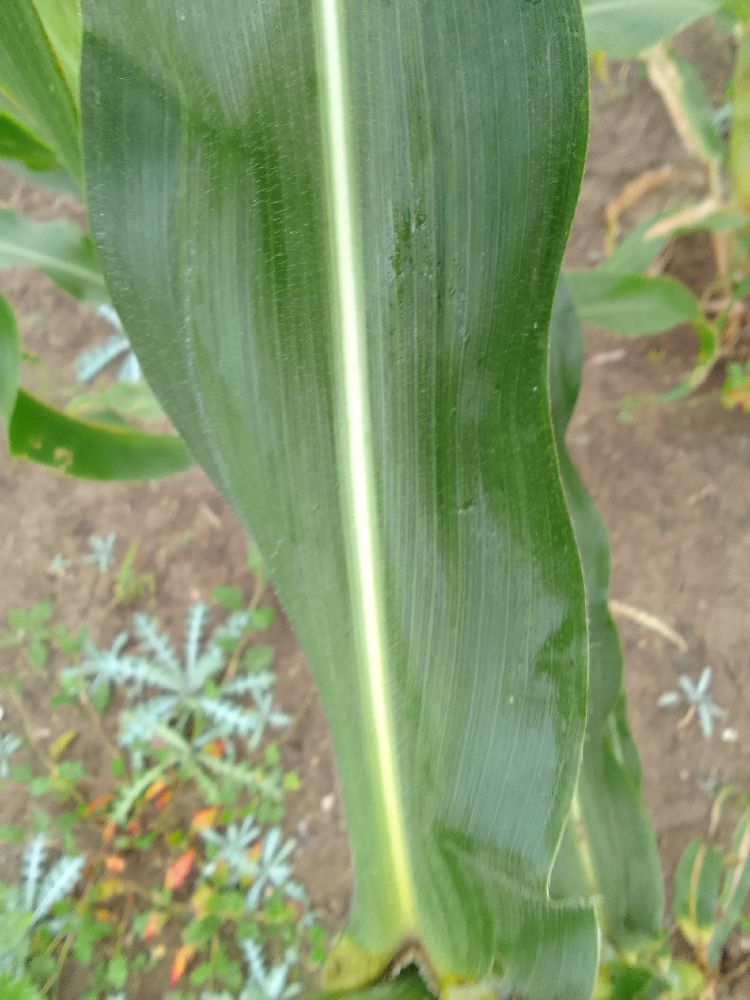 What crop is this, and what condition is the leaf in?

maize, healthy
